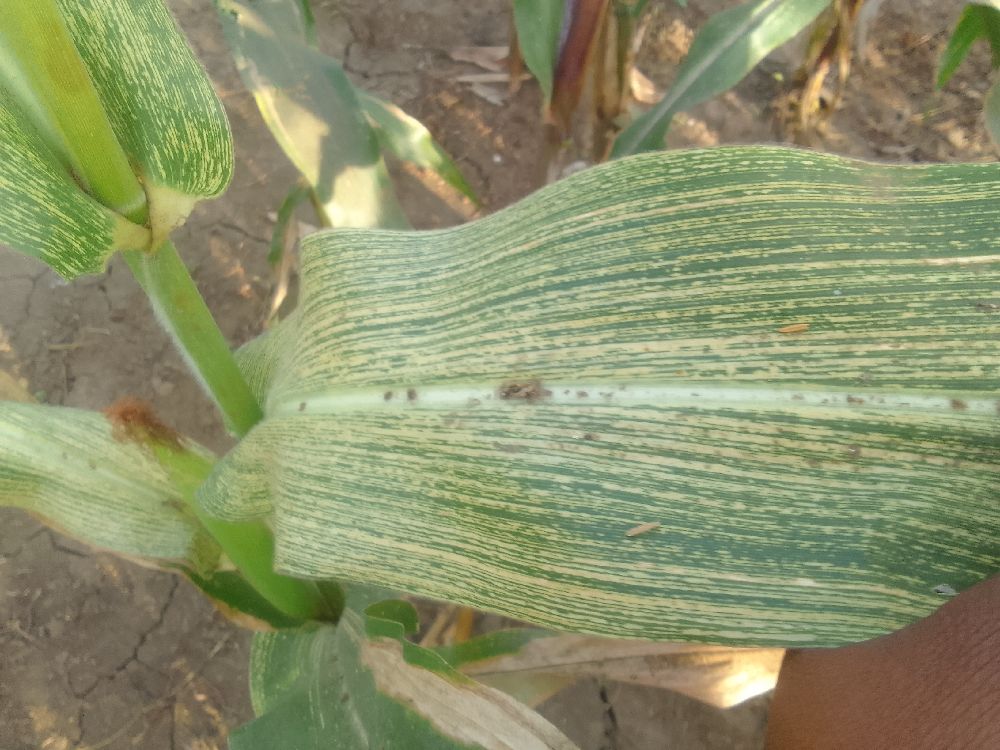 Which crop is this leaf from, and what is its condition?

maize, maize streak virus
